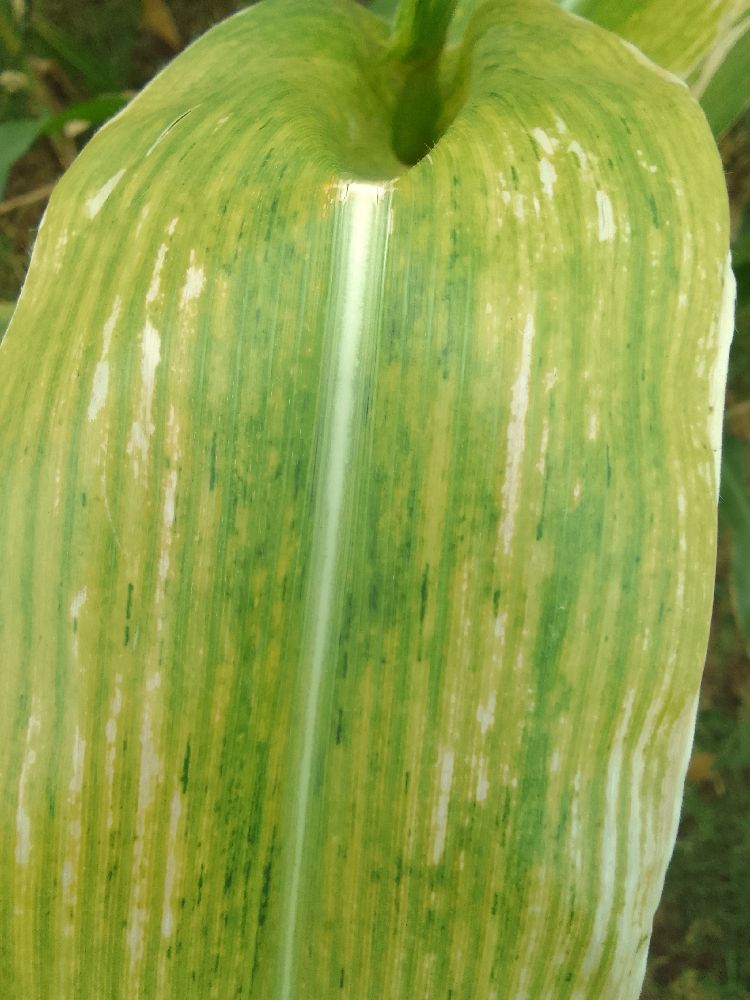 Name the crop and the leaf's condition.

maize, maize lethal necrosis
